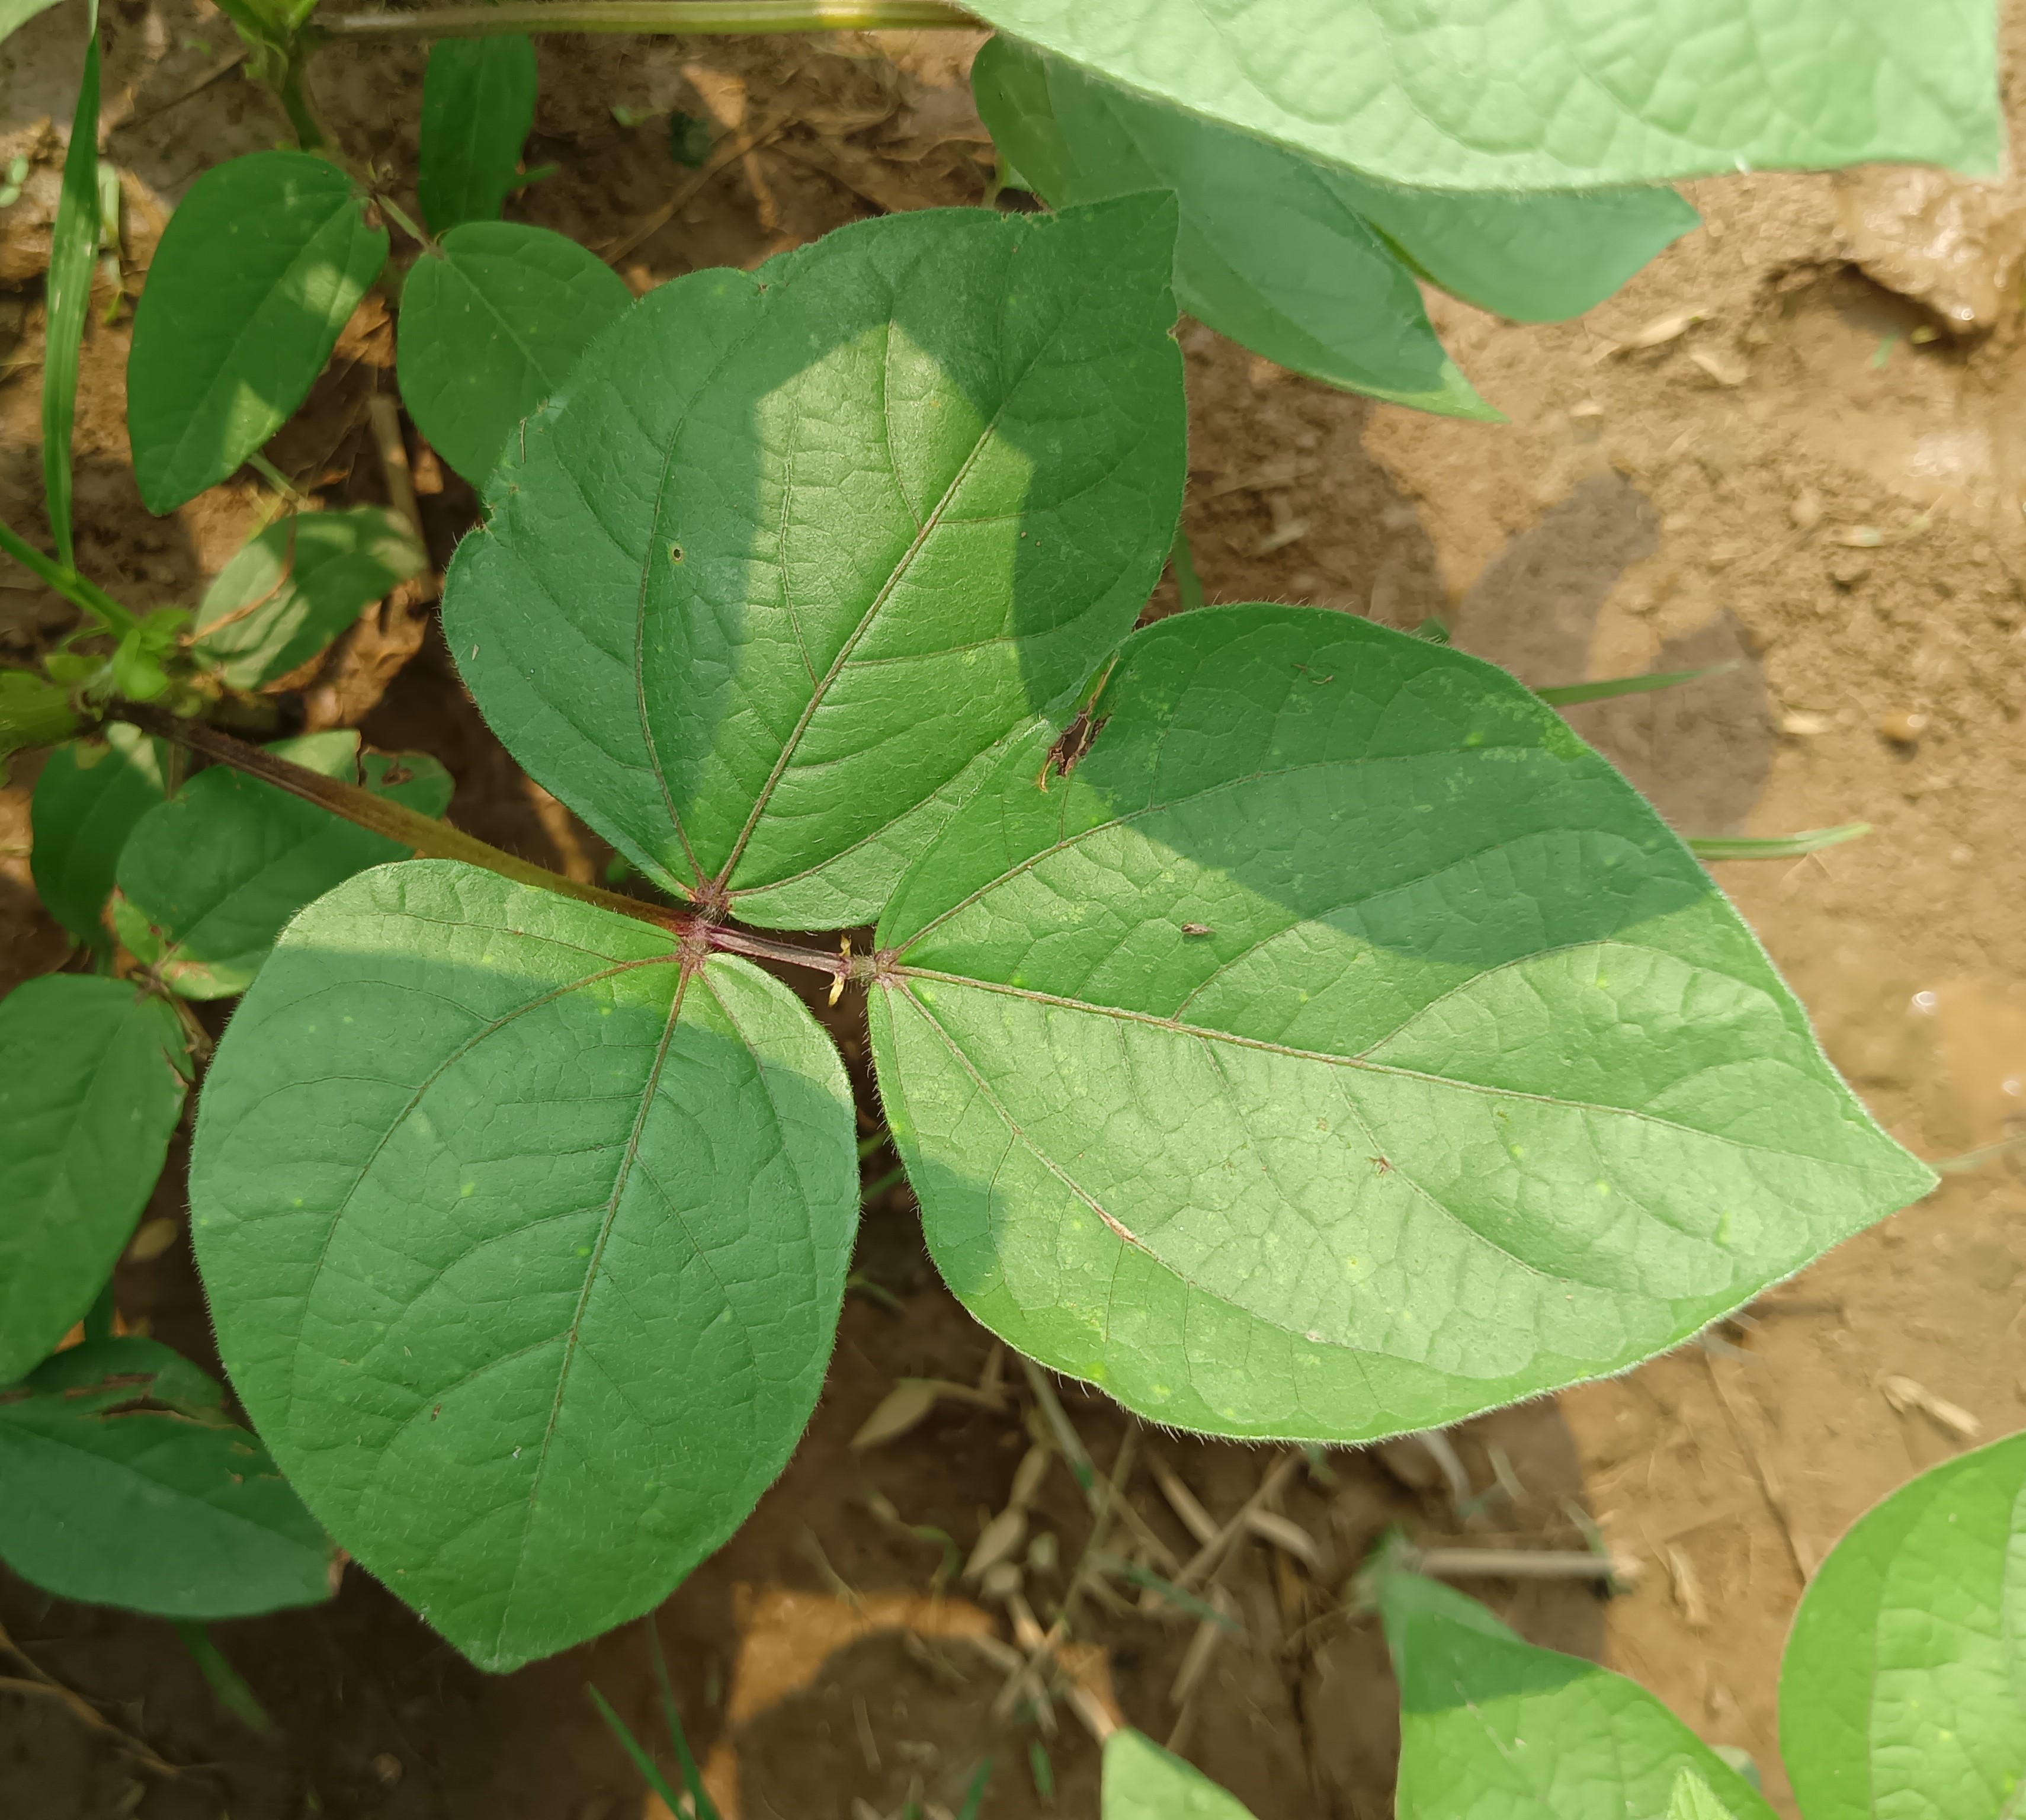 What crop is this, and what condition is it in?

mungbean, healthy
